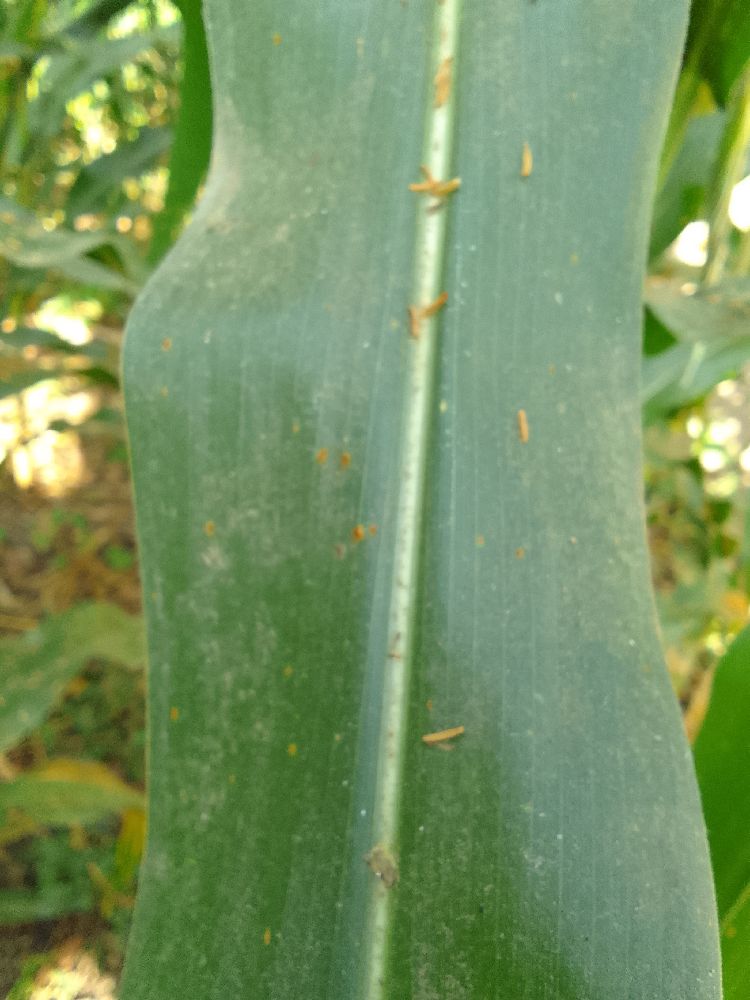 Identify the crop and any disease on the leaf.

maize, healthy
